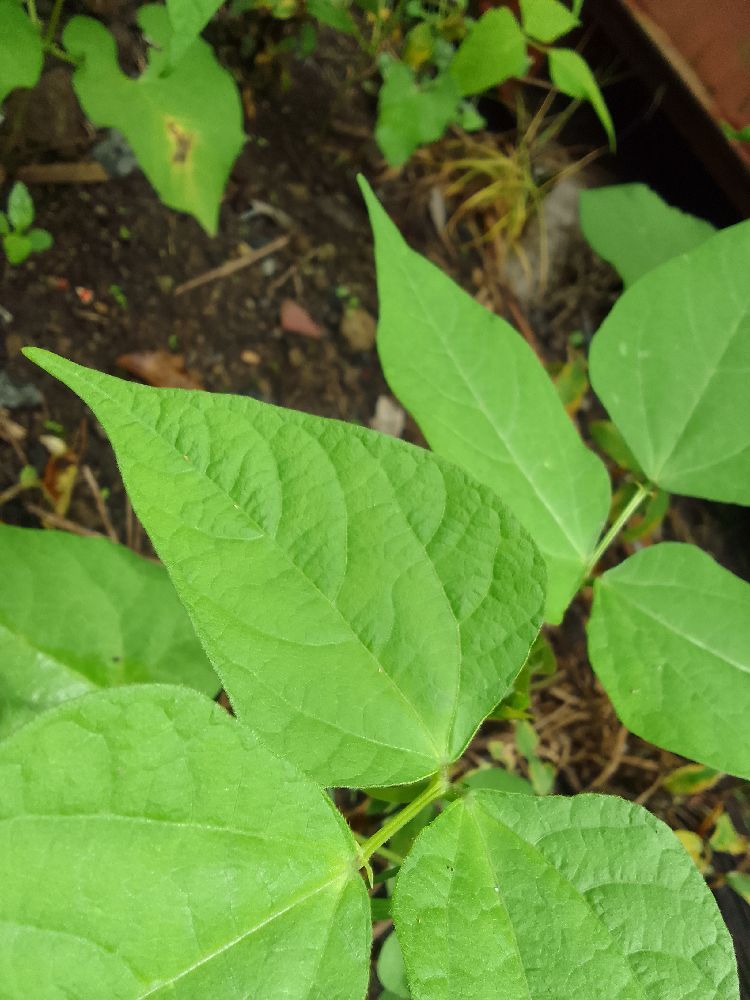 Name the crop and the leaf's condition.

common bean, healthy
